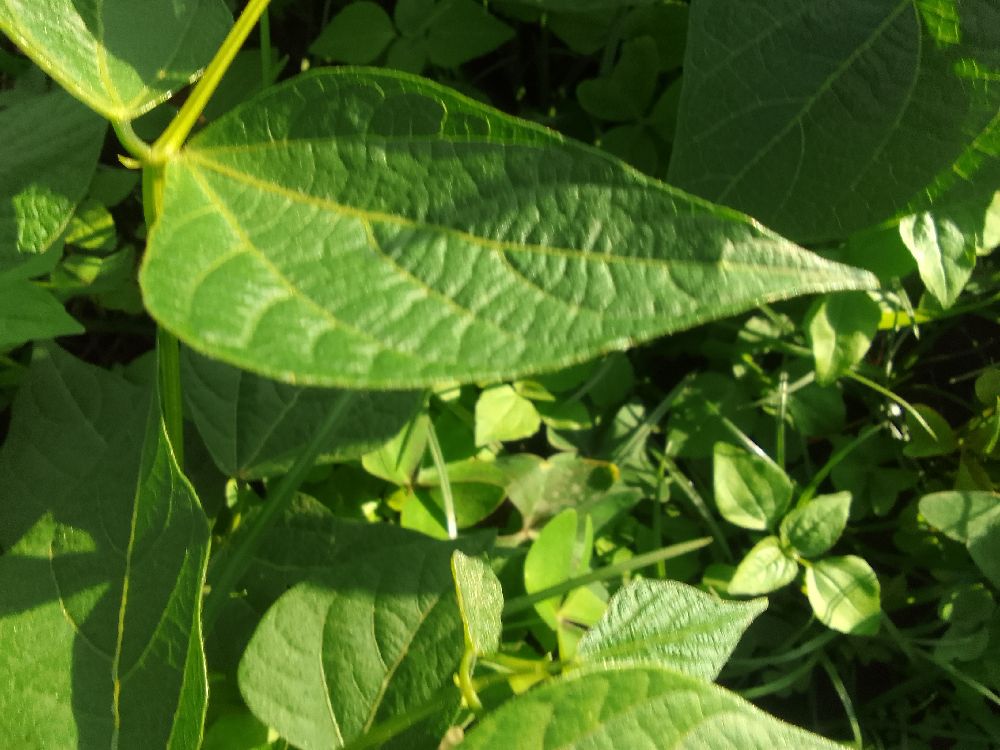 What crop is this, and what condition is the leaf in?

common bean, healthy
